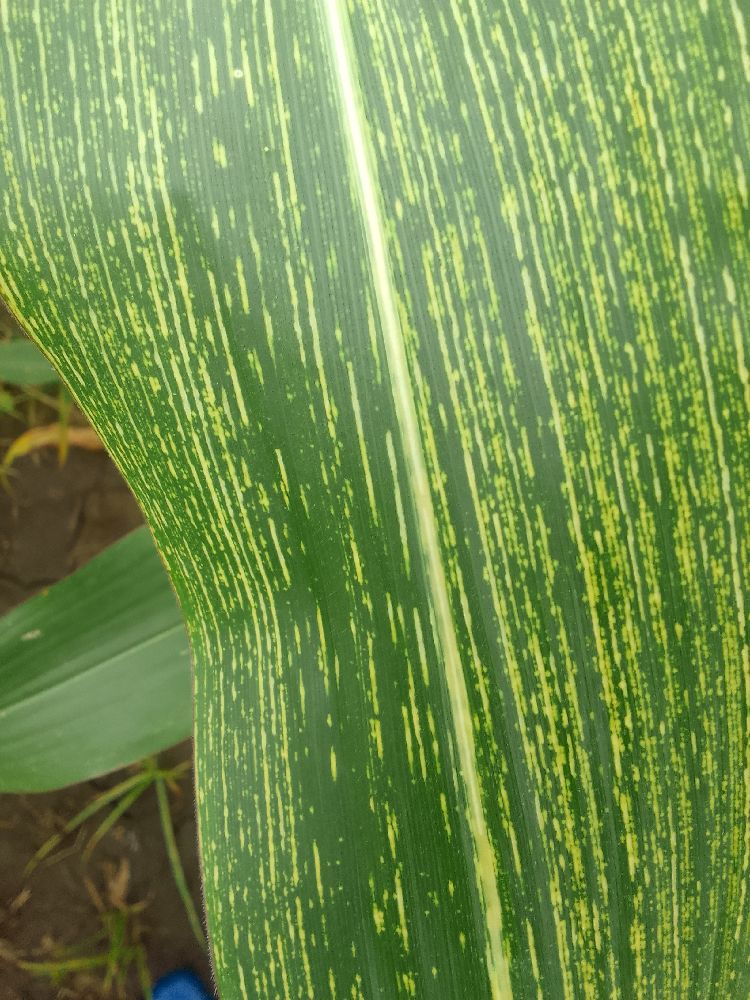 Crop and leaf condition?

maize, maize streak virus
